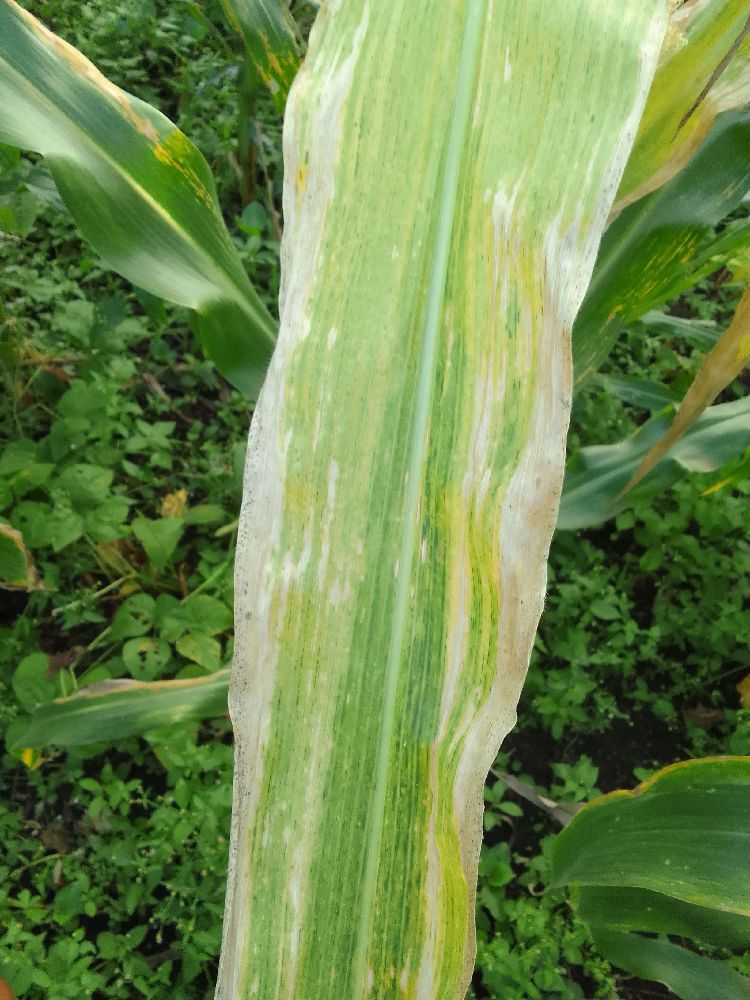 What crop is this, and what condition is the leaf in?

maize, maize lethal necrosis
